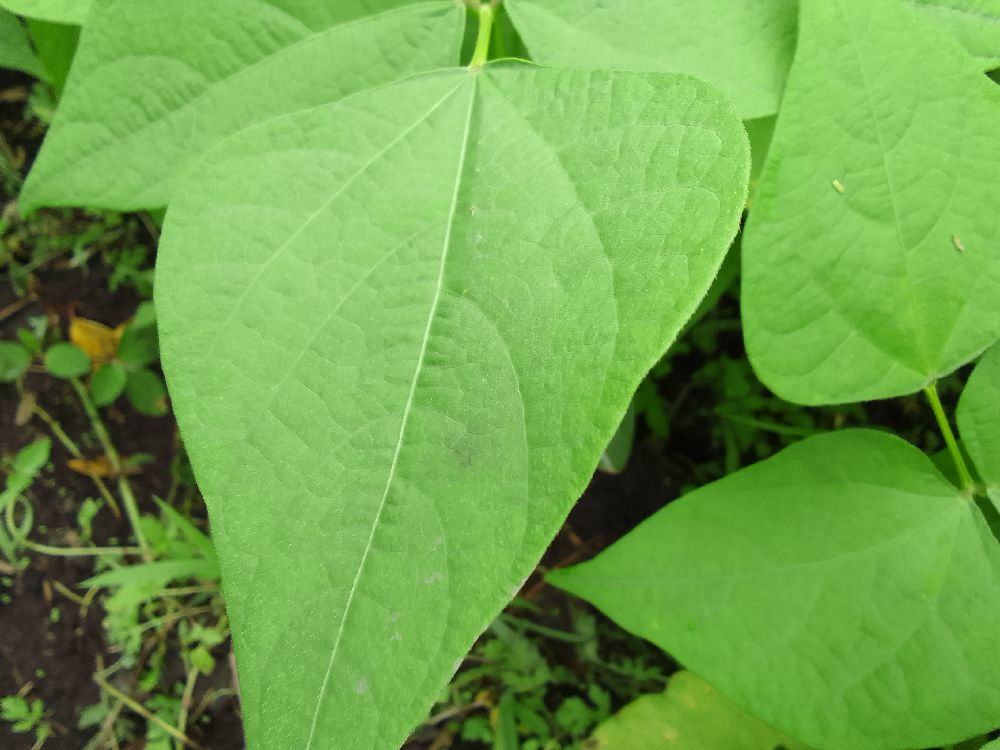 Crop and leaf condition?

common bean, healthy
